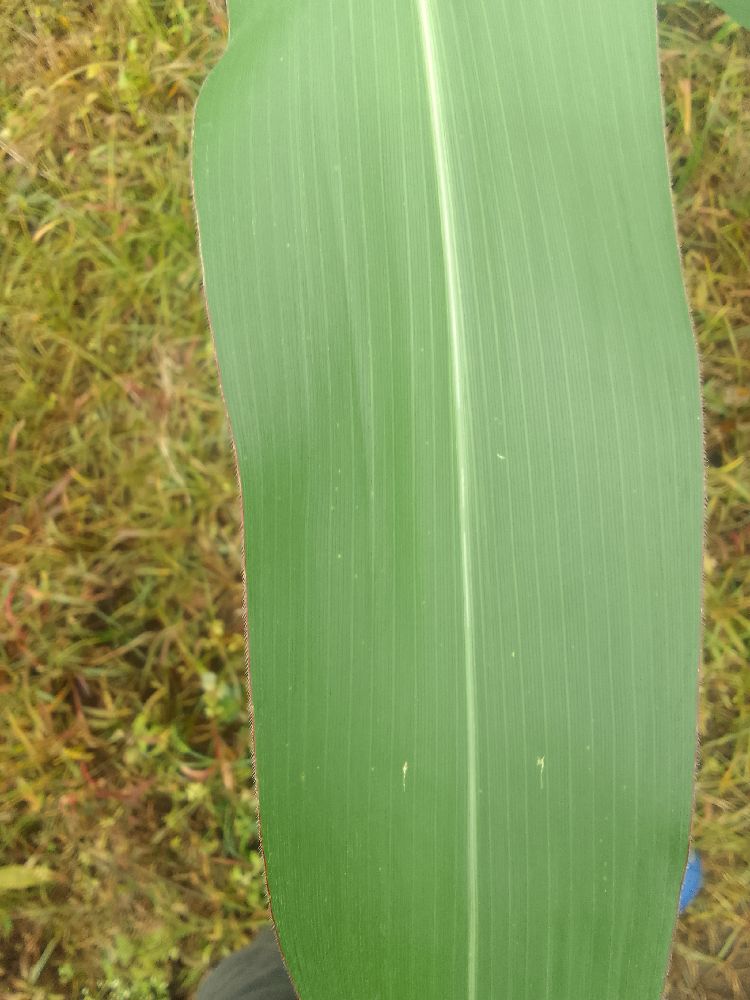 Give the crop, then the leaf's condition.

maize, healthy
